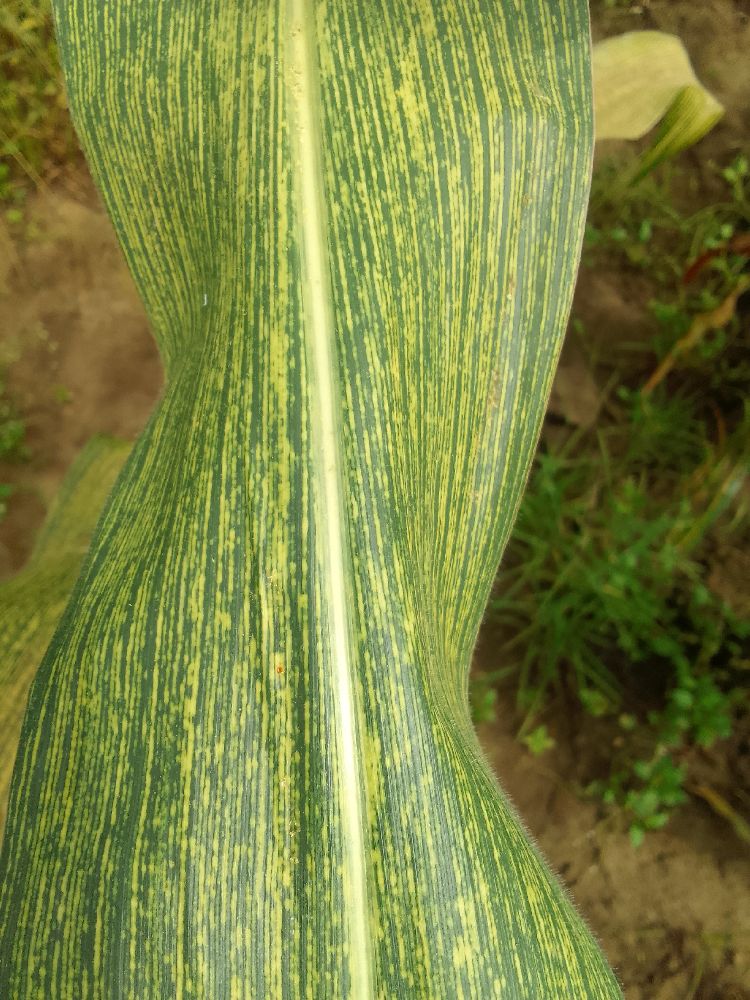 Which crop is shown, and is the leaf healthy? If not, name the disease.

maize, maize streak virus
